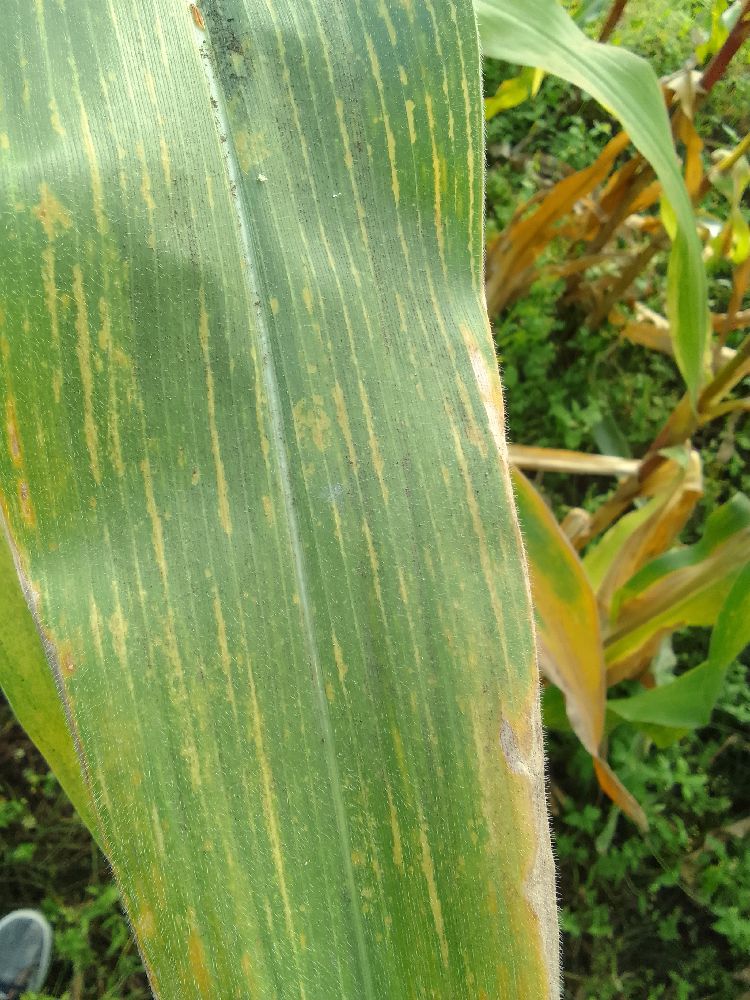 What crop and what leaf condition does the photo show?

maize, maize lethal necrosis
